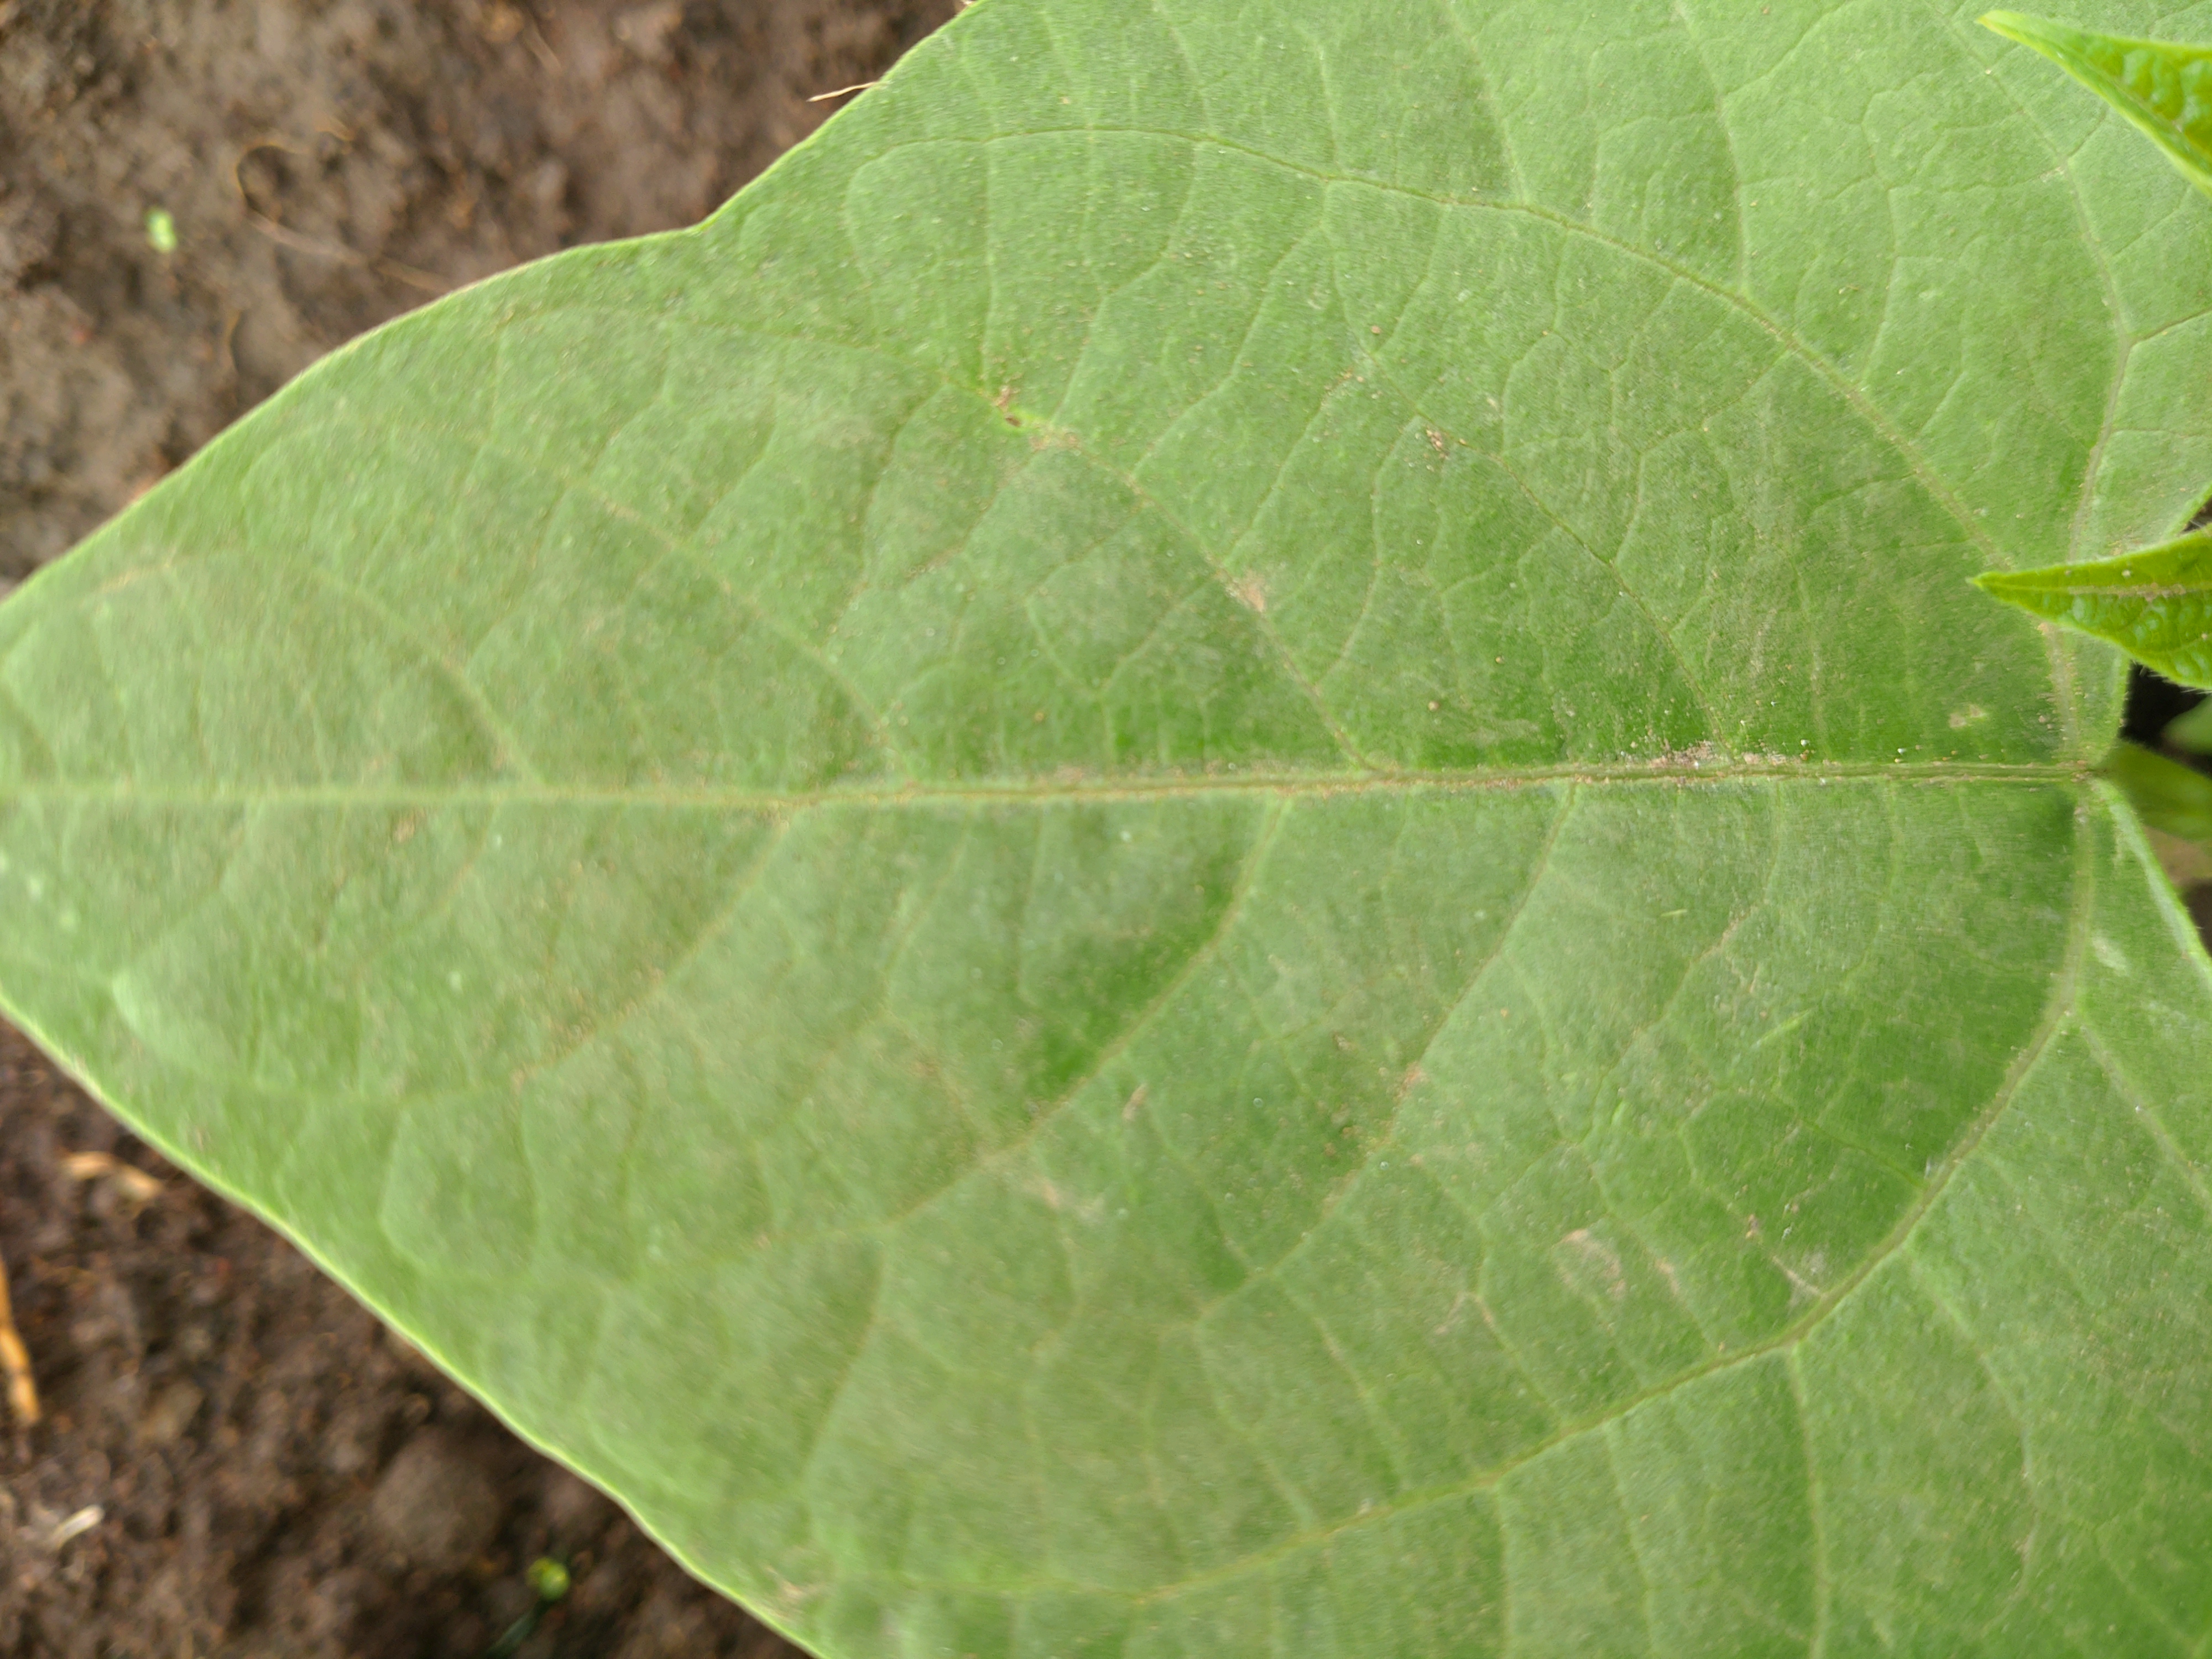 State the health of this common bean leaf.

healthy
